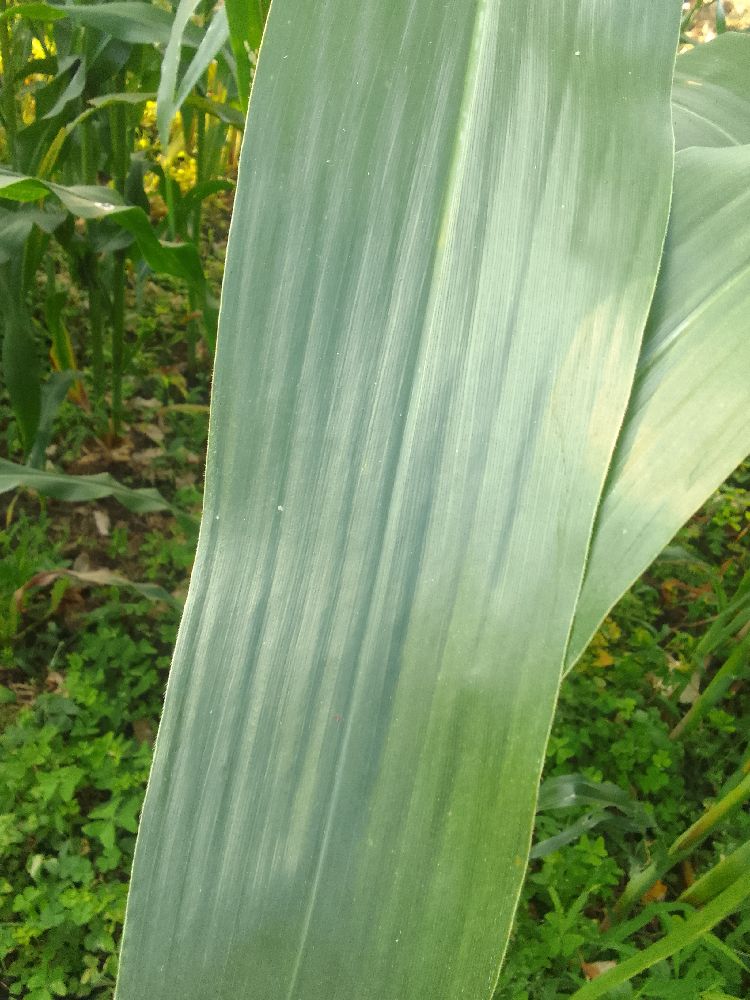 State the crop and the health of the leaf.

maize, healthy
